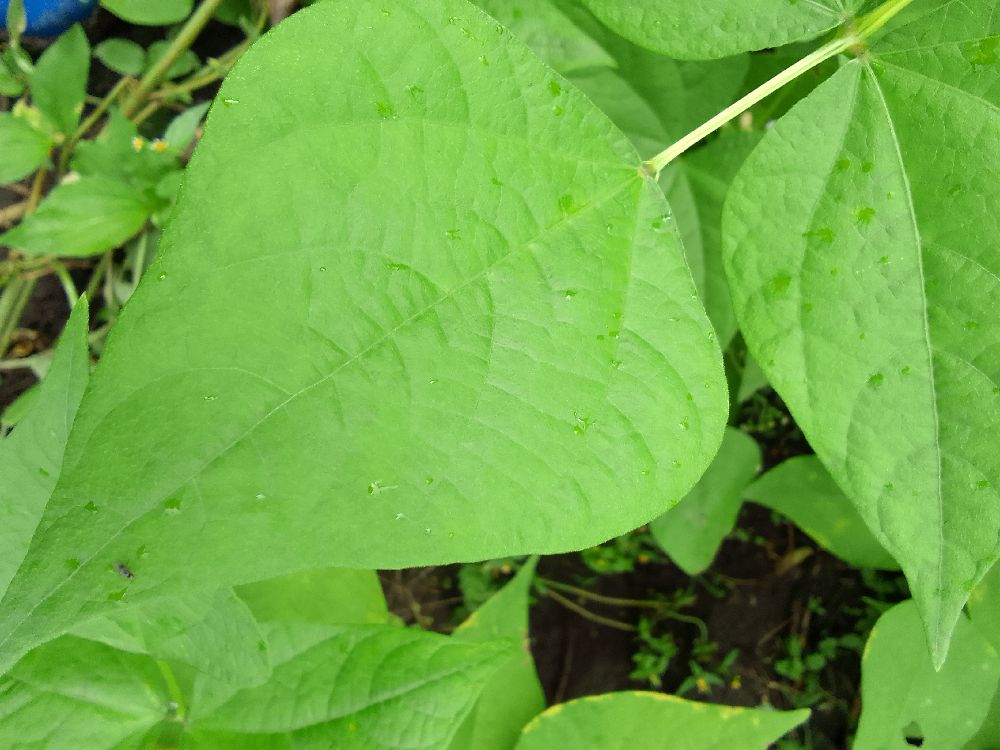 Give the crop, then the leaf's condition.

common bean, healthy
